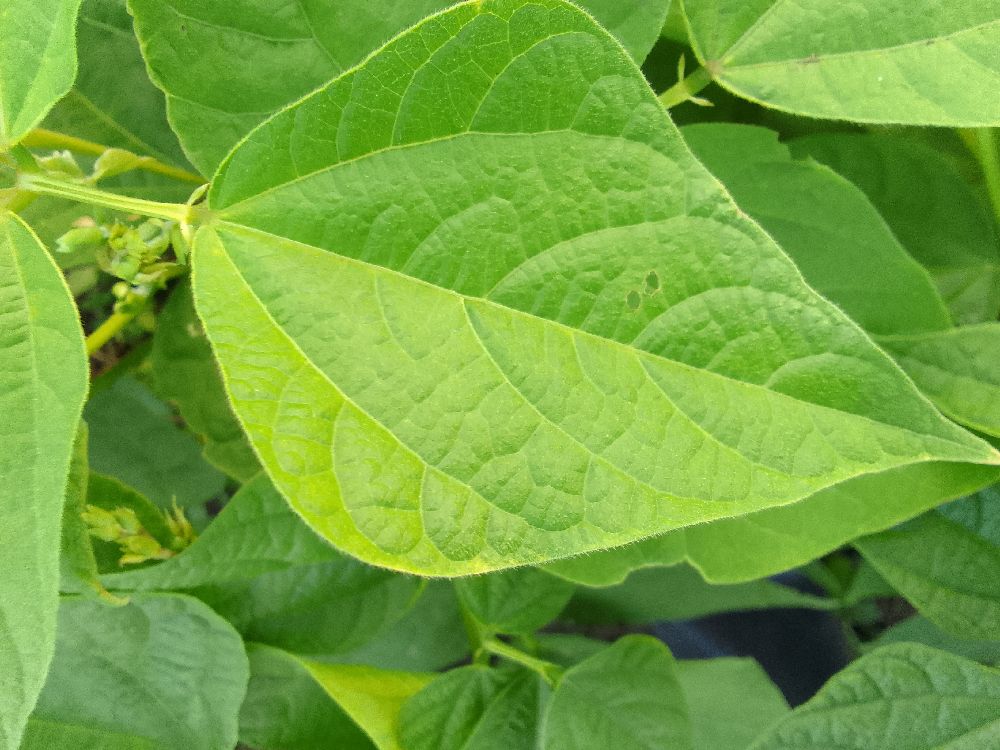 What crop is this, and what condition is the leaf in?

common bean, healthy
